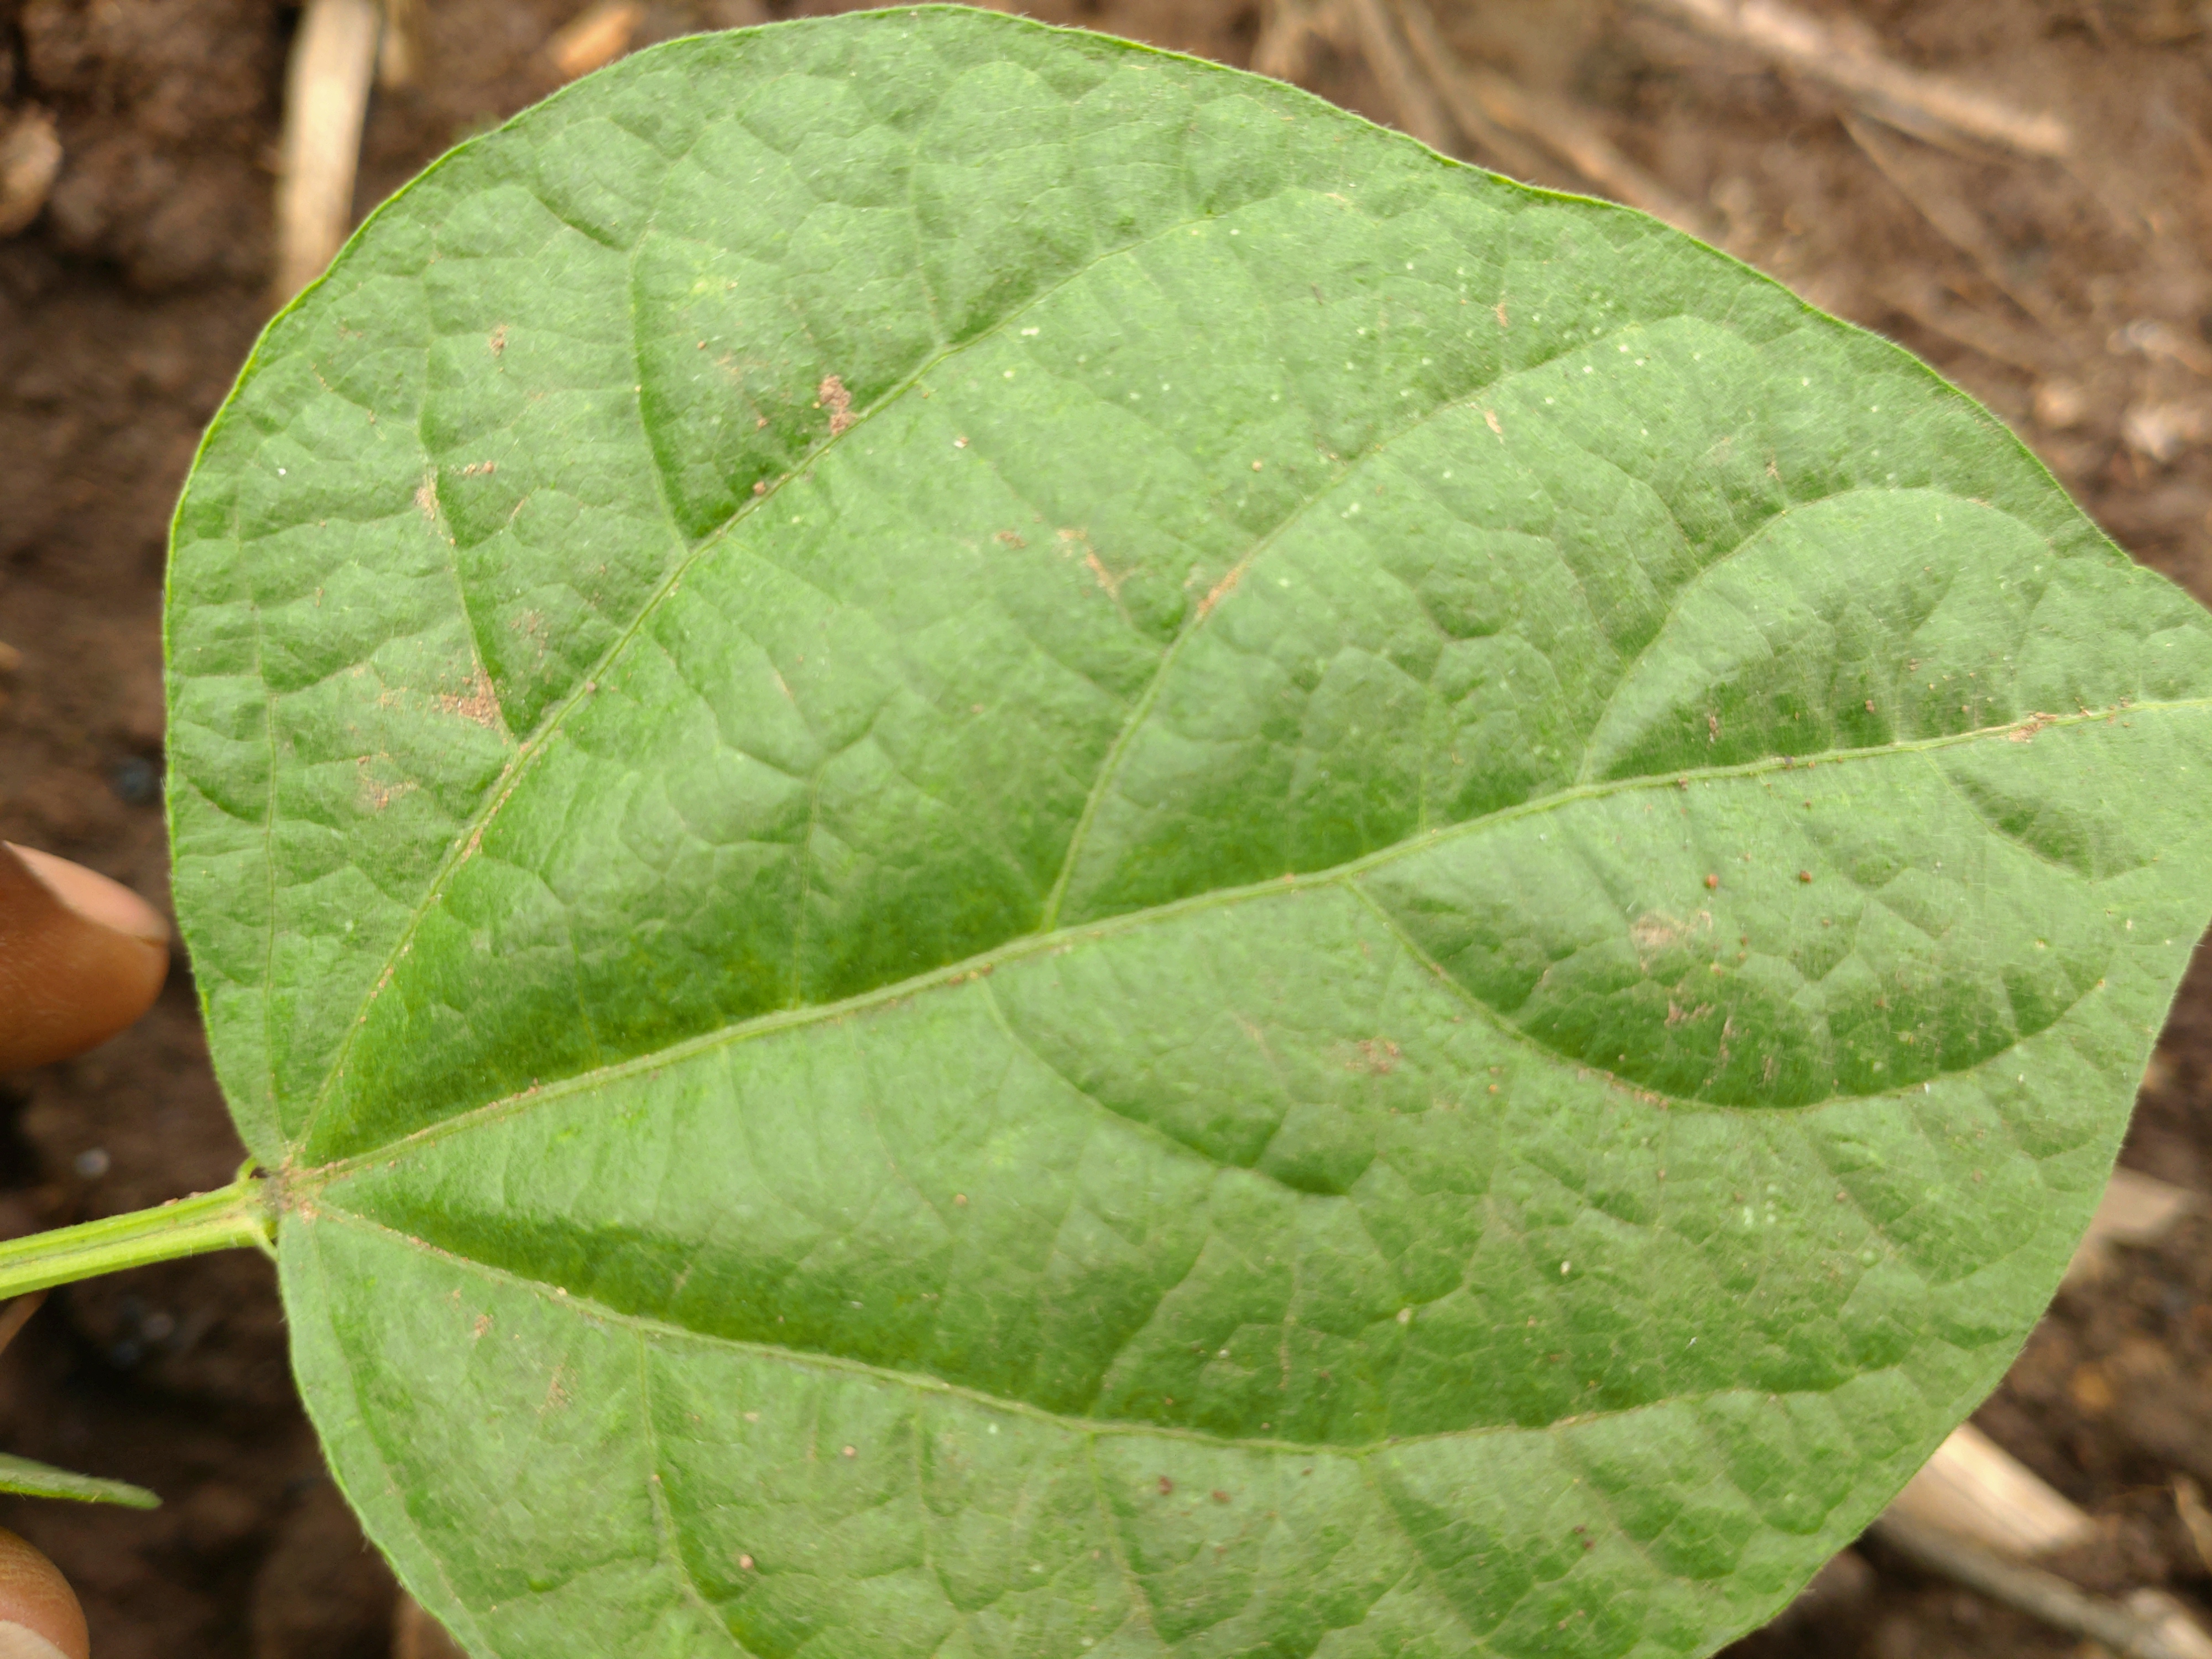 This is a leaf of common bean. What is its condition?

healthy
